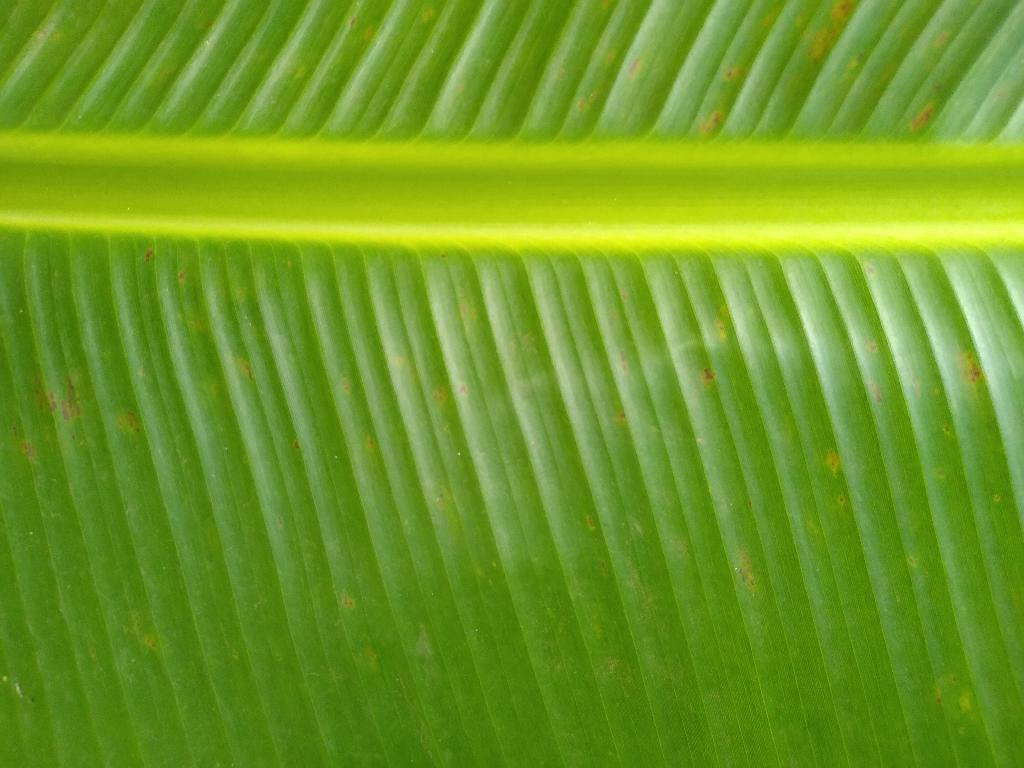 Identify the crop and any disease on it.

banana, healthy
